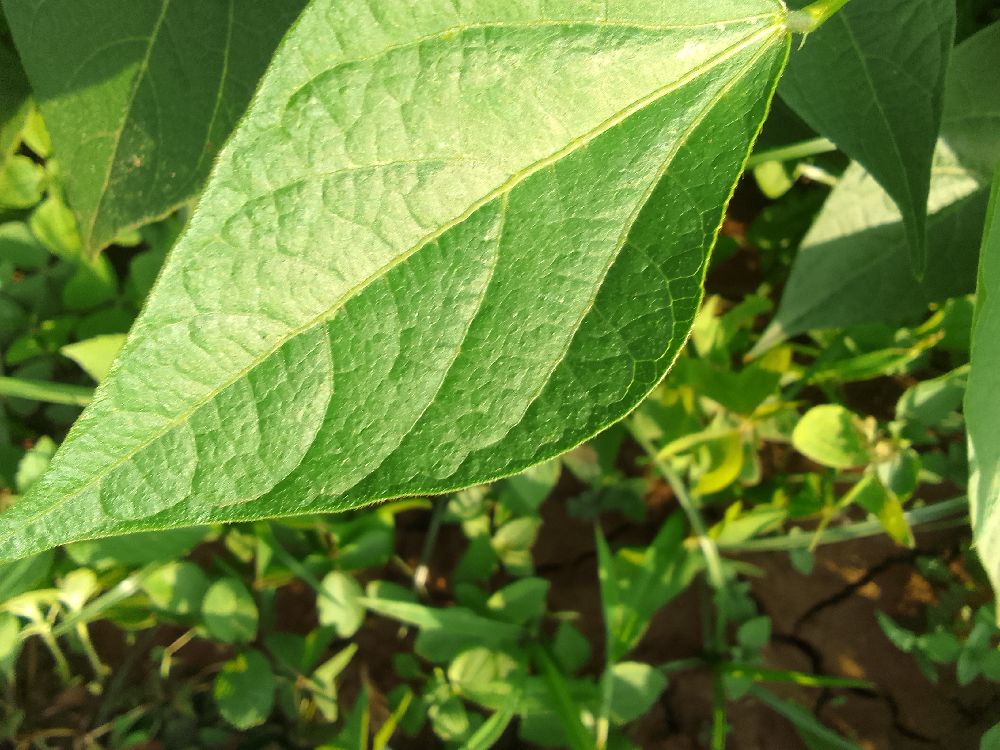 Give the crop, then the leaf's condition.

common bean, healthy
